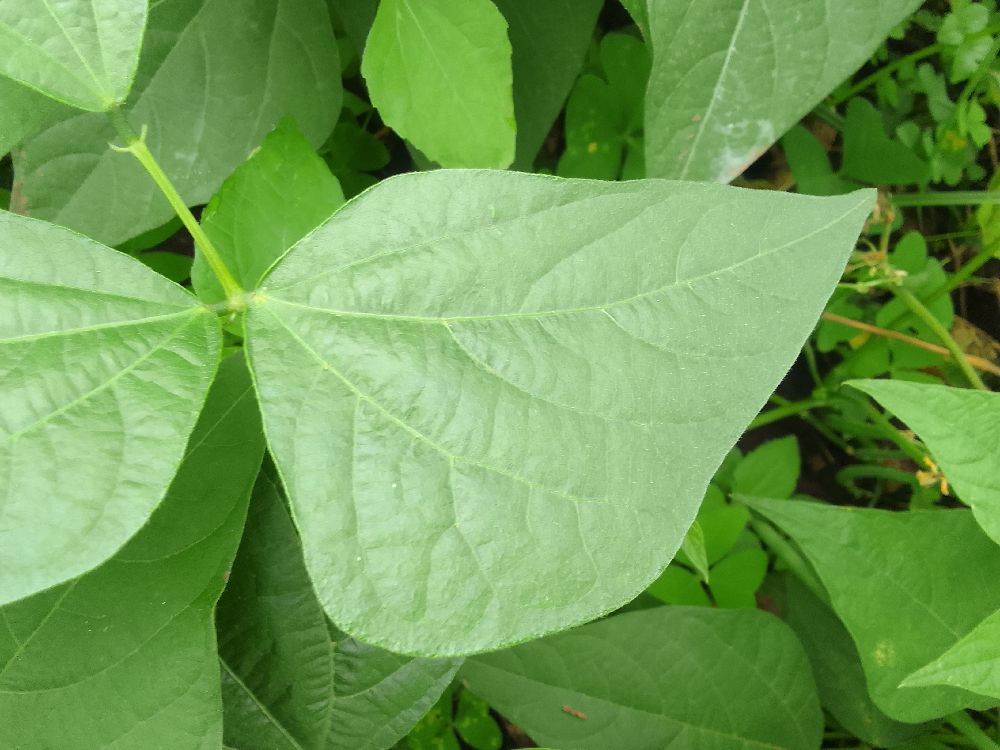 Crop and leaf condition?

common bean, healthy
